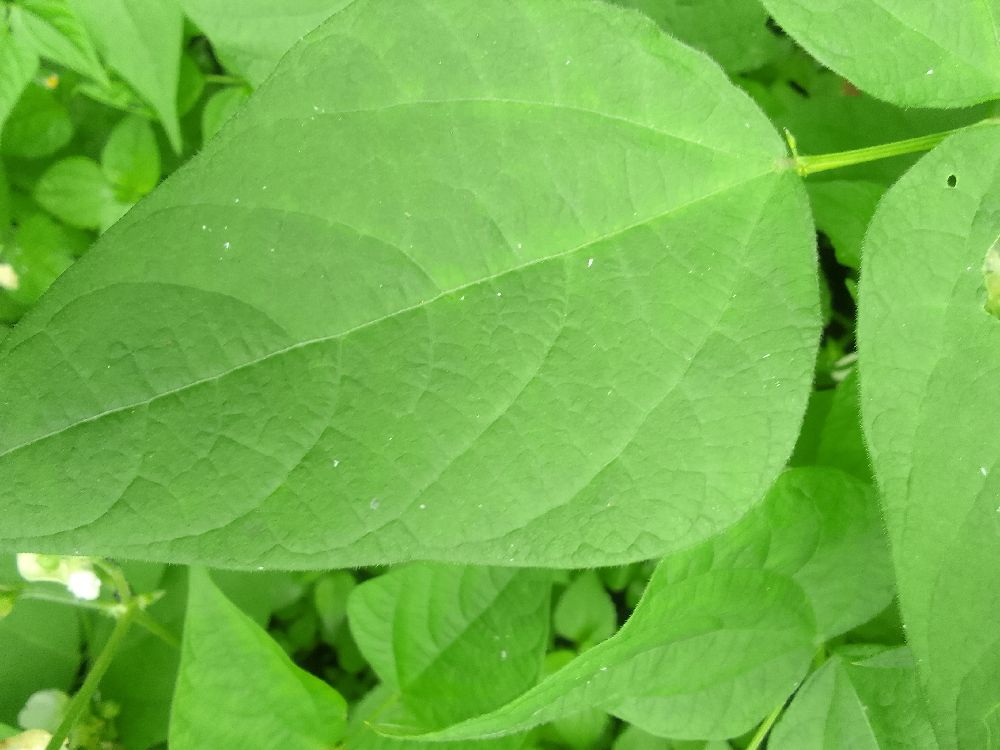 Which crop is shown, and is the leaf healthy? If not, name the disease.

common bean, healthy
